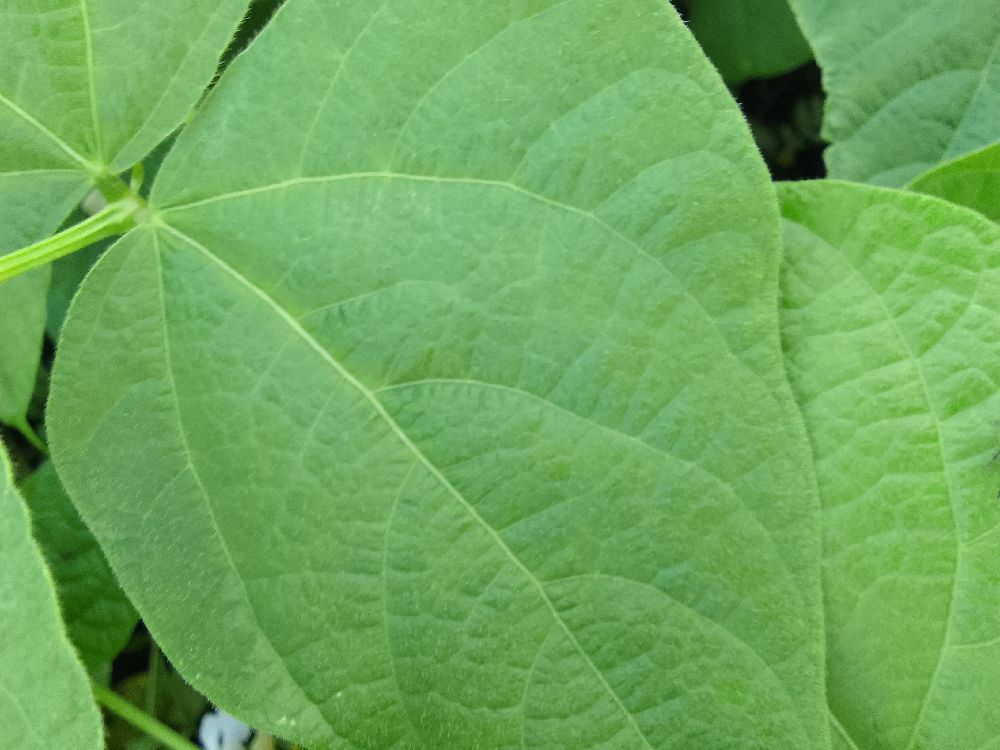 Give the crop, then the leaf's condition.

common bean, healthy
